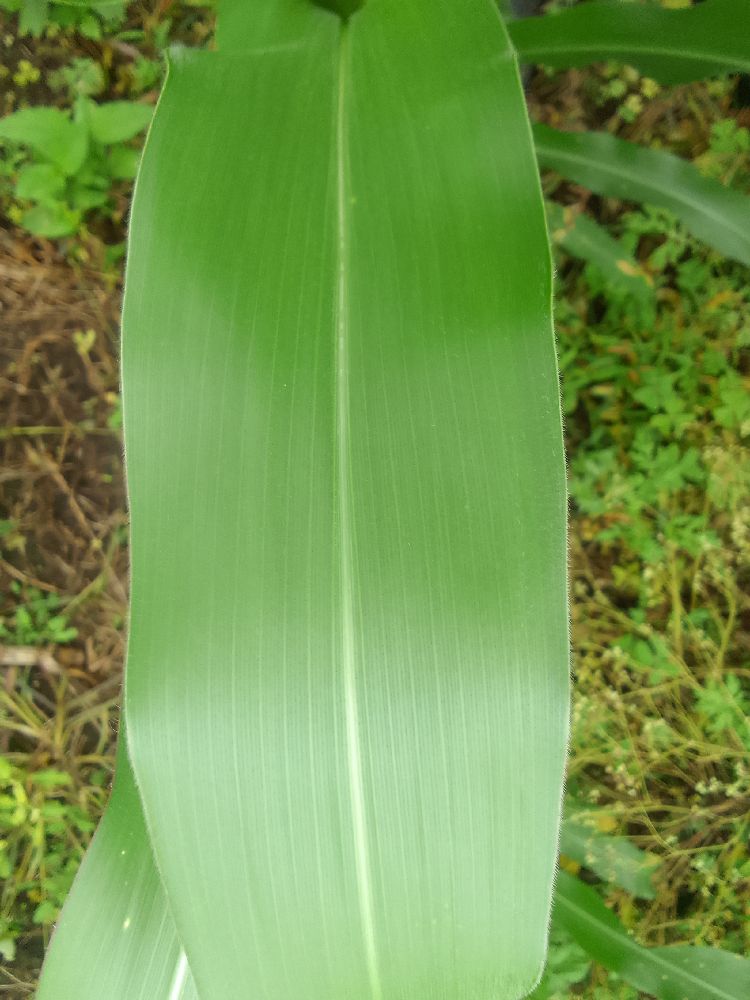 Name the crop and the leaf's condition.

maize, healthy
